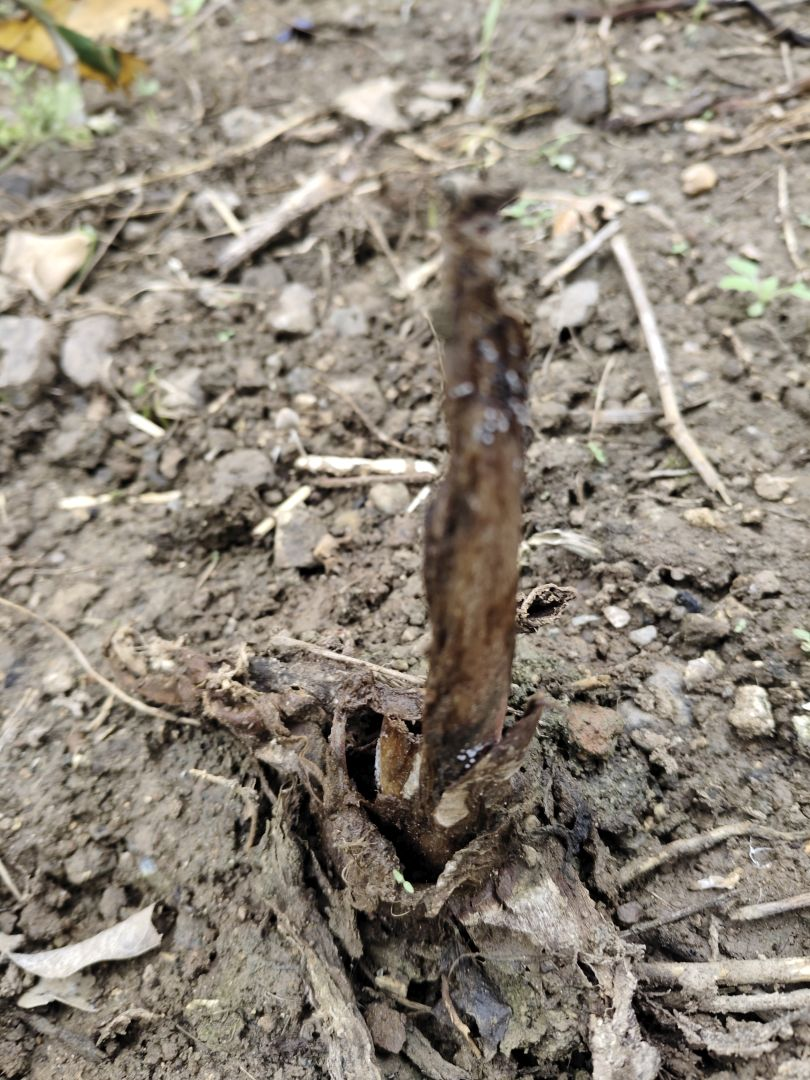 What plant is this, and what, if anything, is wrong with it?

taro, root rot
